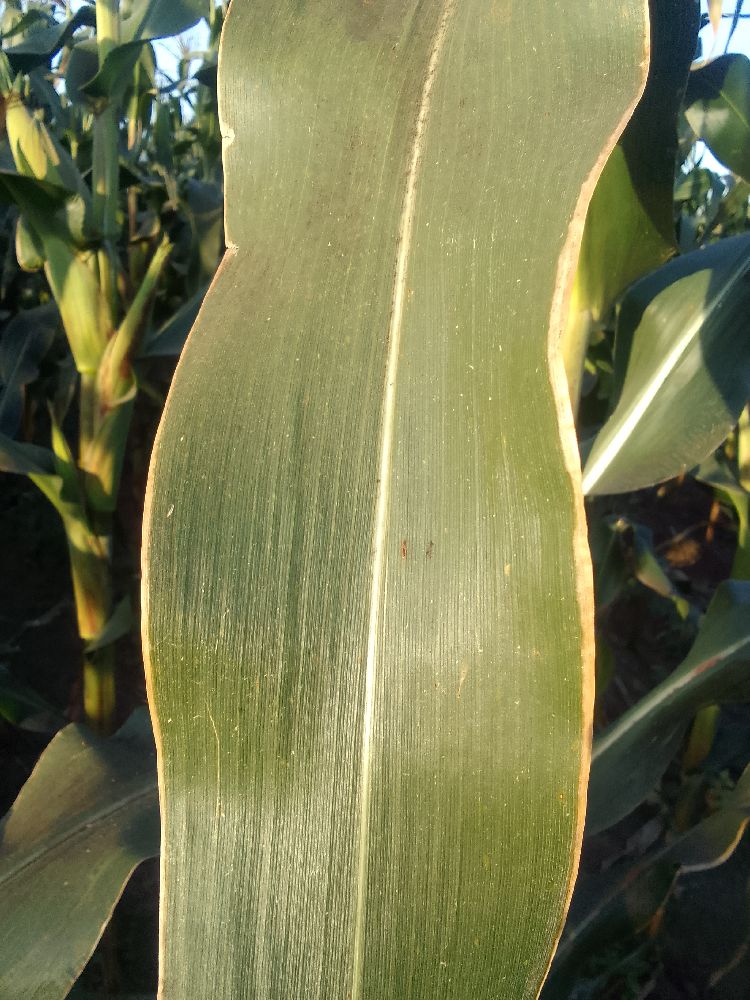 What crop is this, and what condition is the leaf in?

maize, healthy
